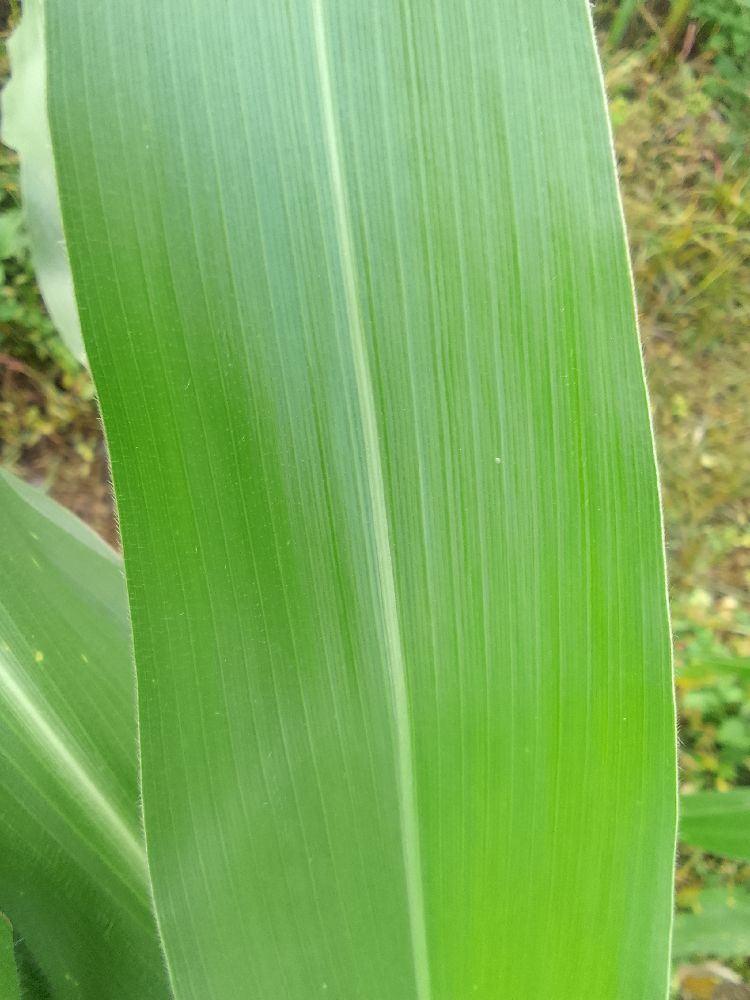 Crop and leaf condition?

maize, healthy
